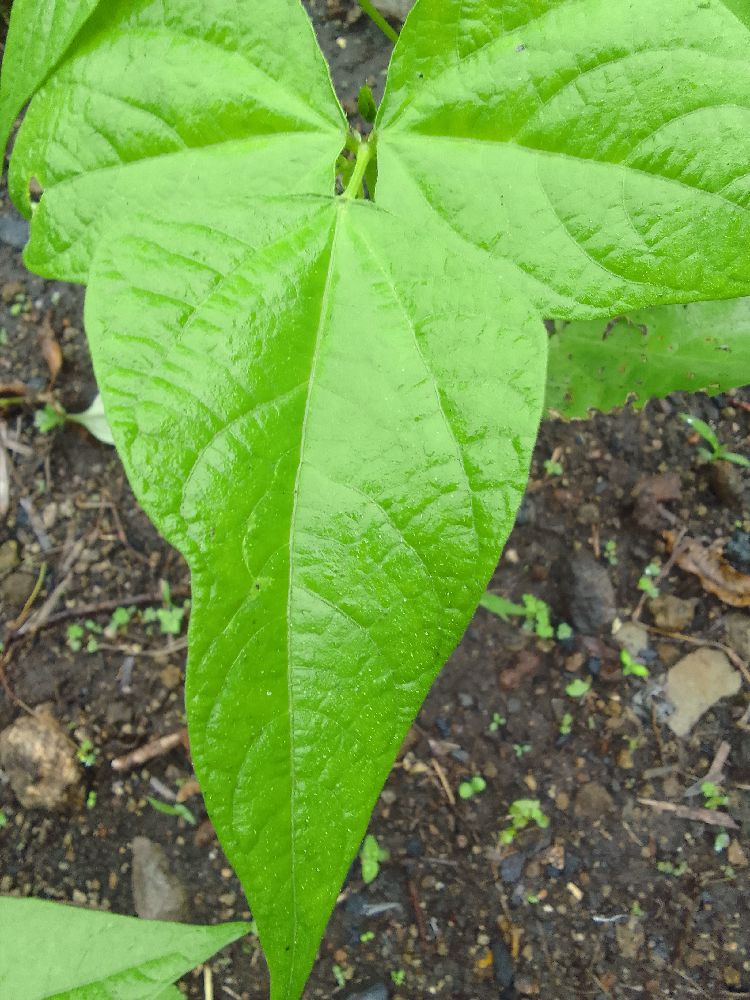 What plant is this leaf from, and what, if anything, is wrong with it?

common bean, healthy
